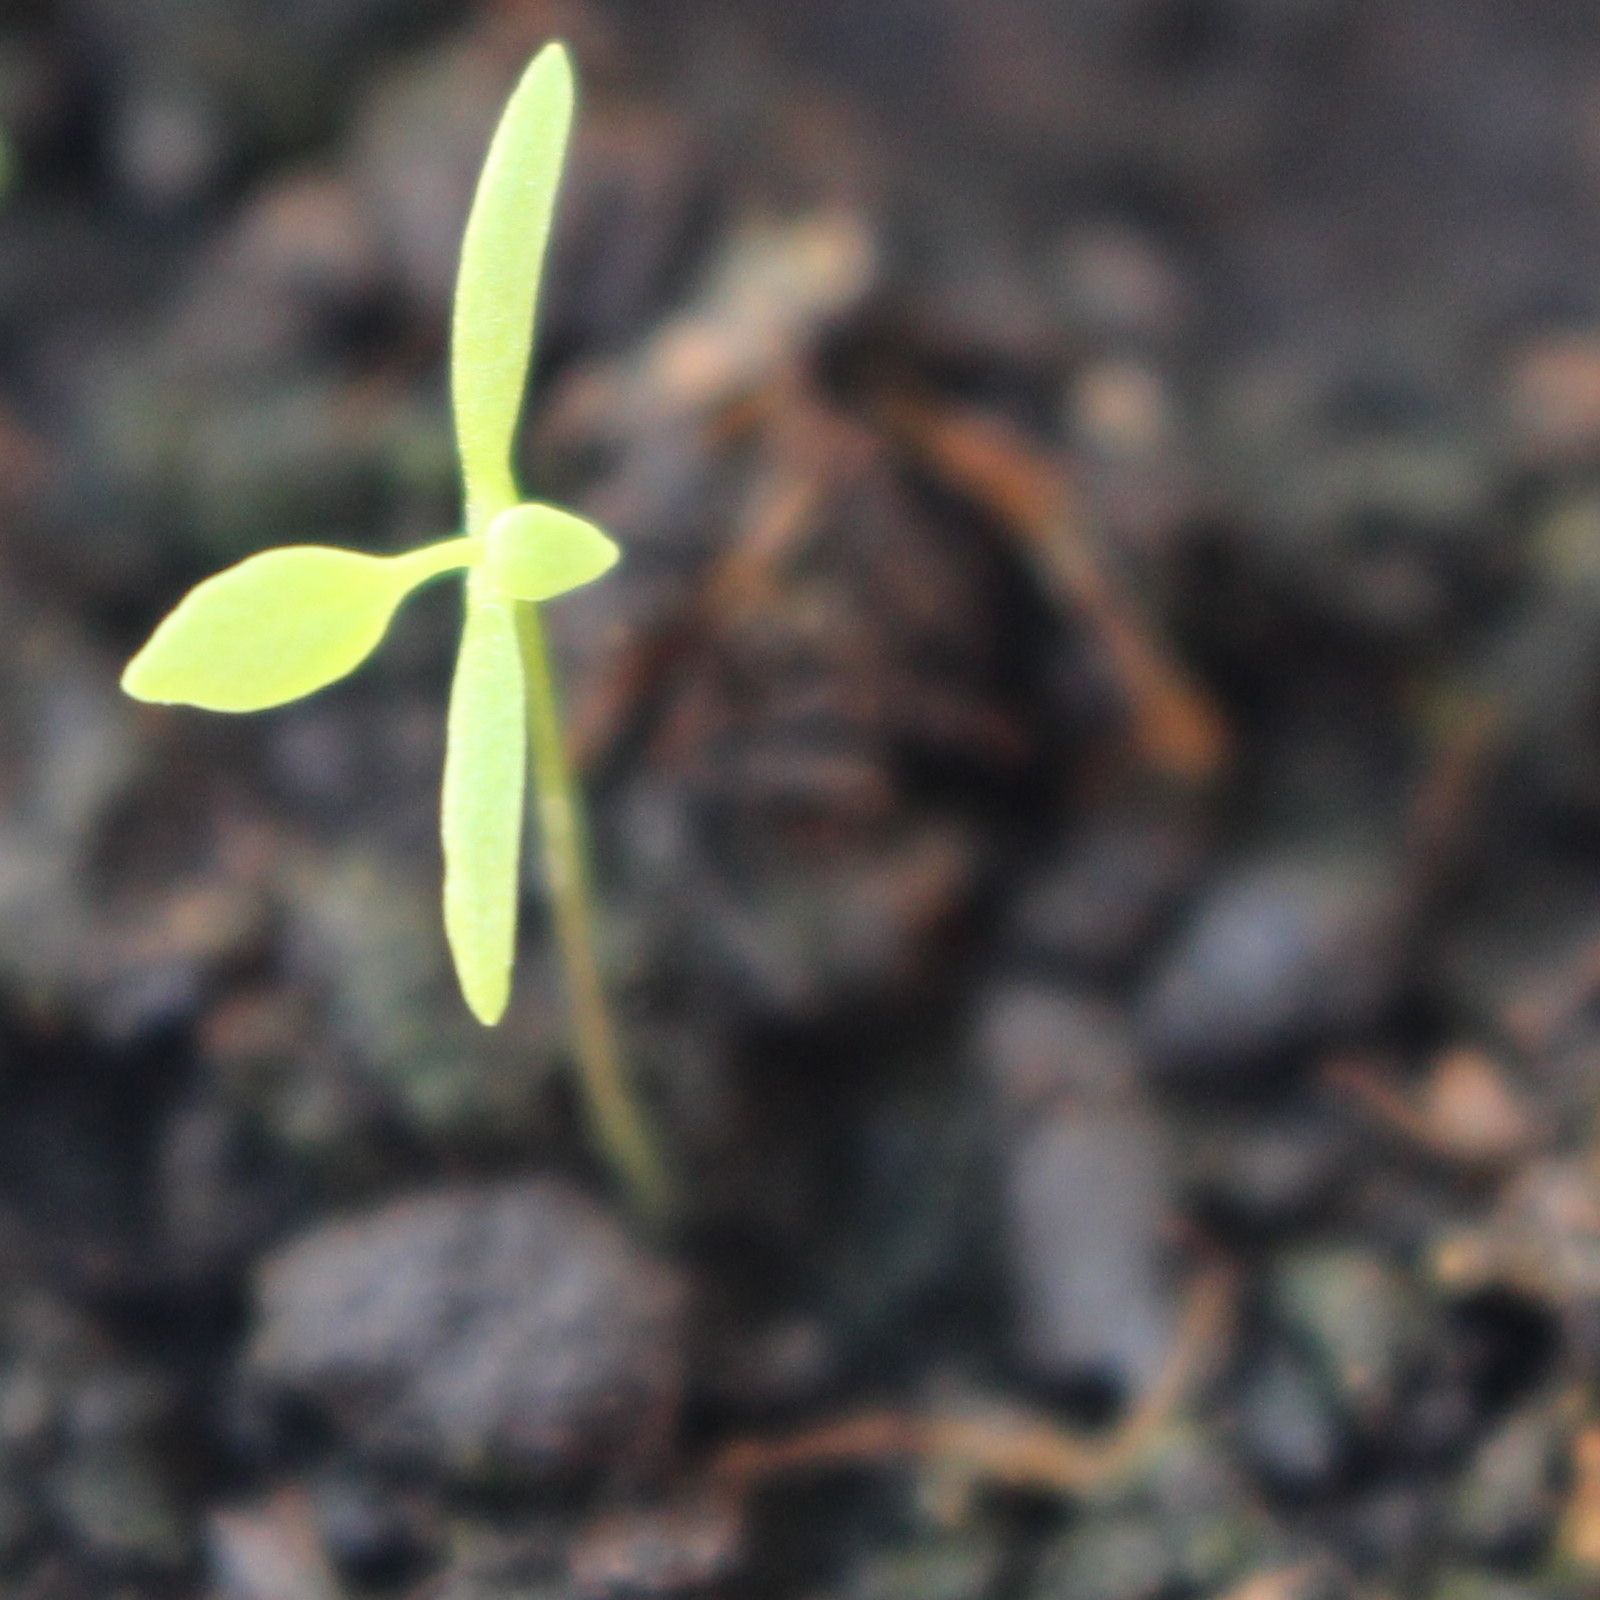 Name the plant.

Papaver rhoeas
